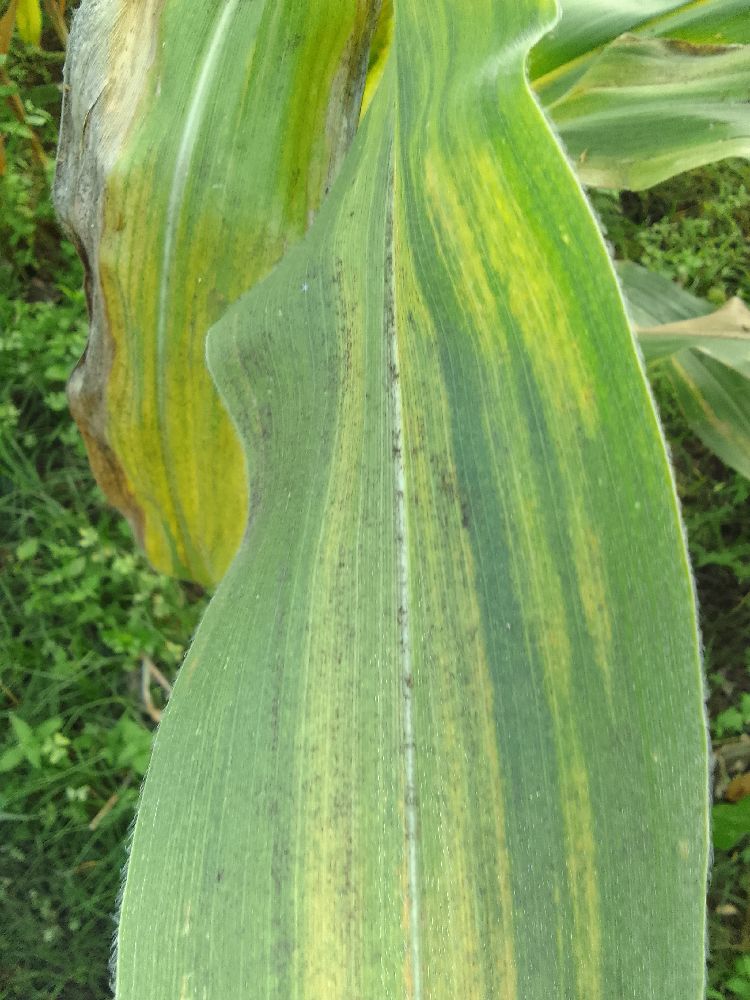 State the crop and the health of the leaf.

maize, maize lethal necrosis
